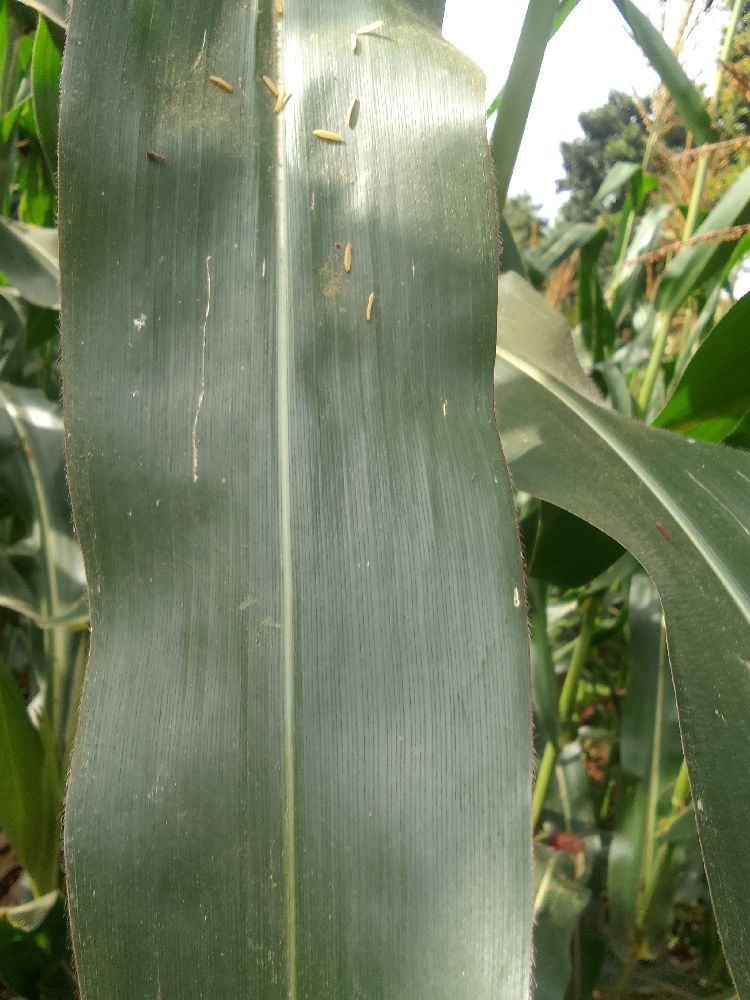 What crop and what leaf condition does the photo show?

maize, healthy
